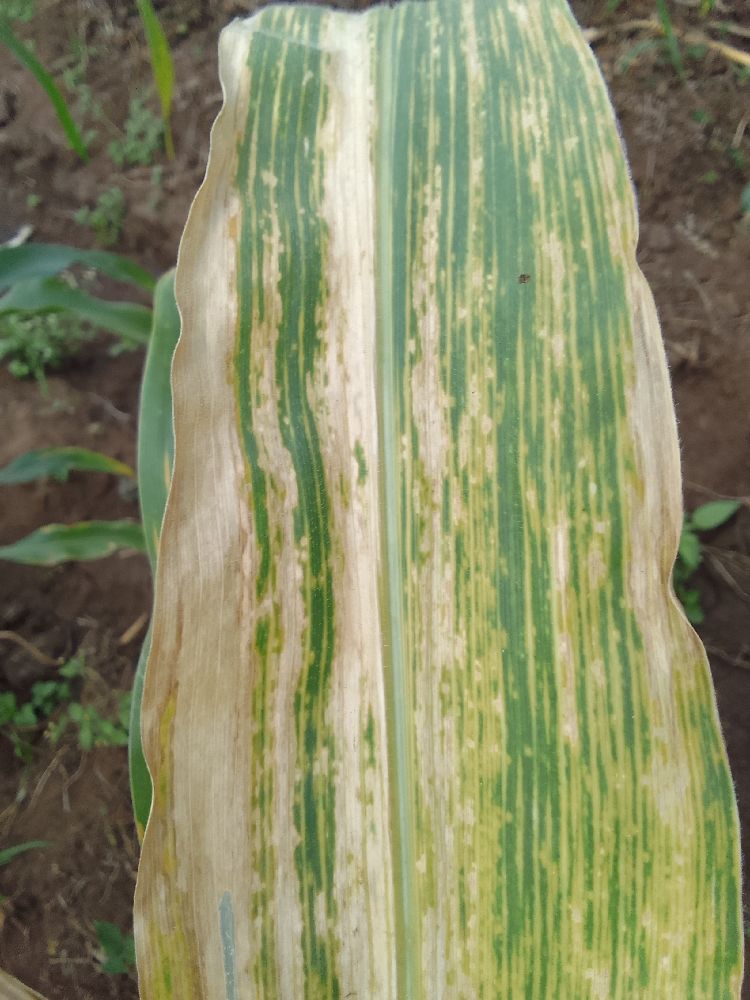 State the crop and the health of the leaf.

maize, maize lethal necrosis
